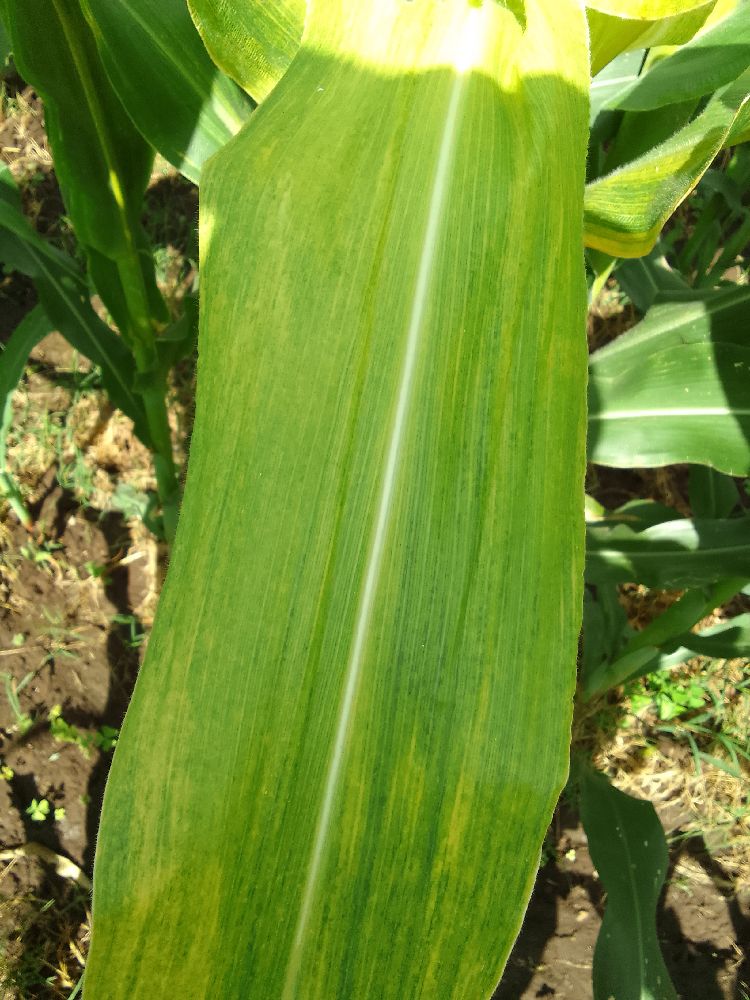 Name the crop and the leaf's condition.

maize, maize lethal necrosis
